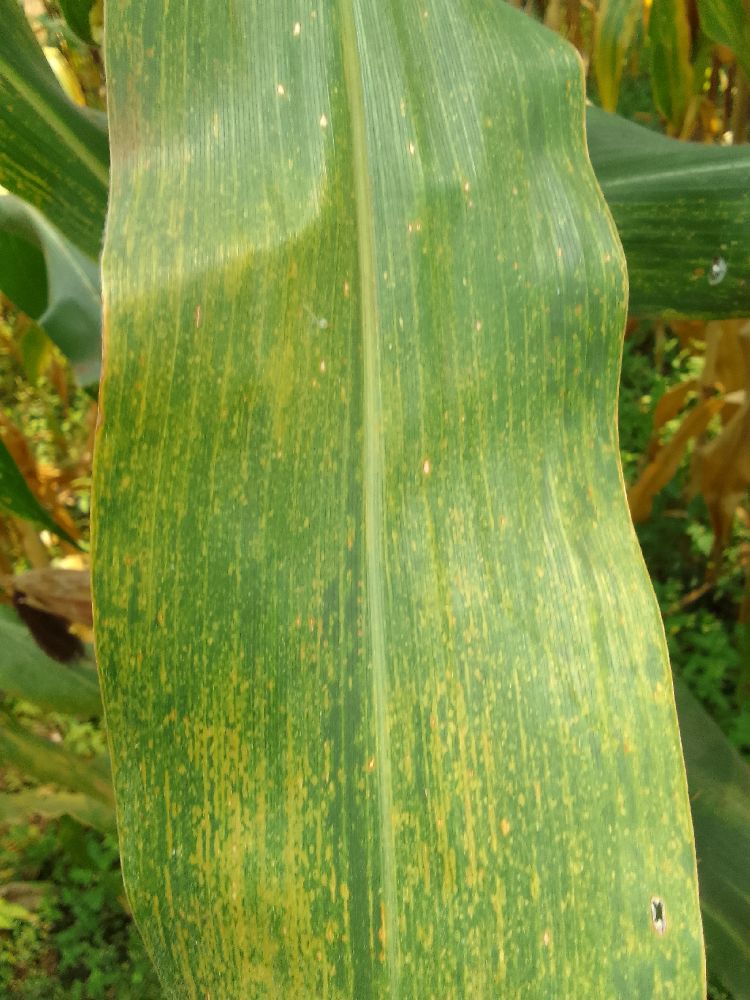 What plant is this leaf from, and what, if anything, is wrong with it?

maize, maize lethal necrosis
